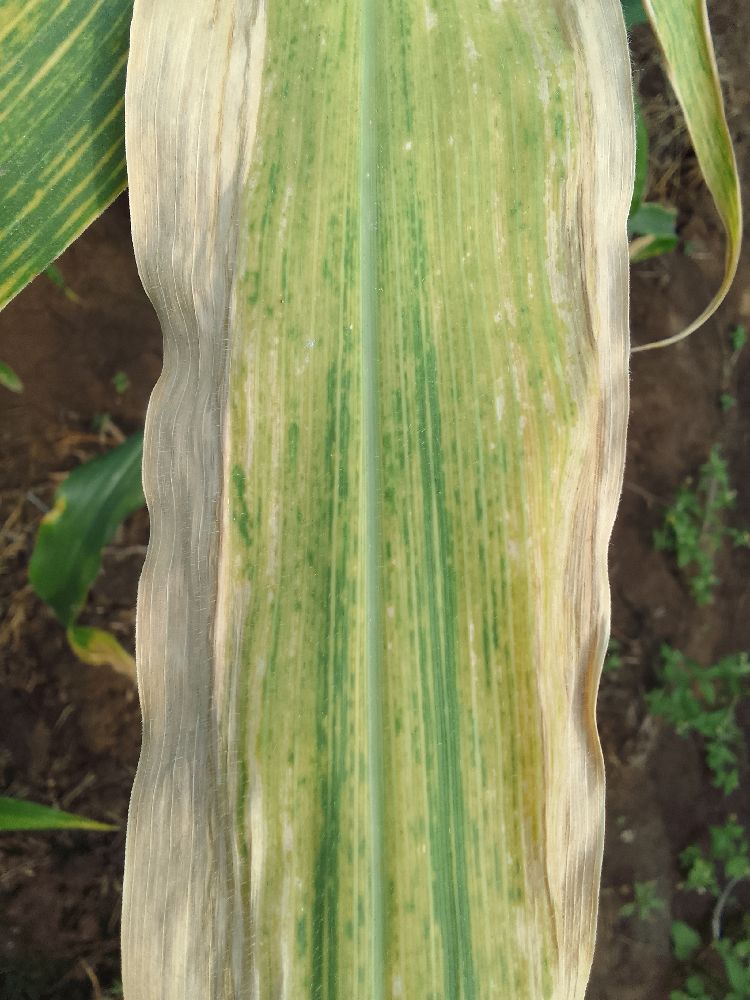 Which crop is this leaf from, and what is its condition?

maize, maize lethal necrosis
